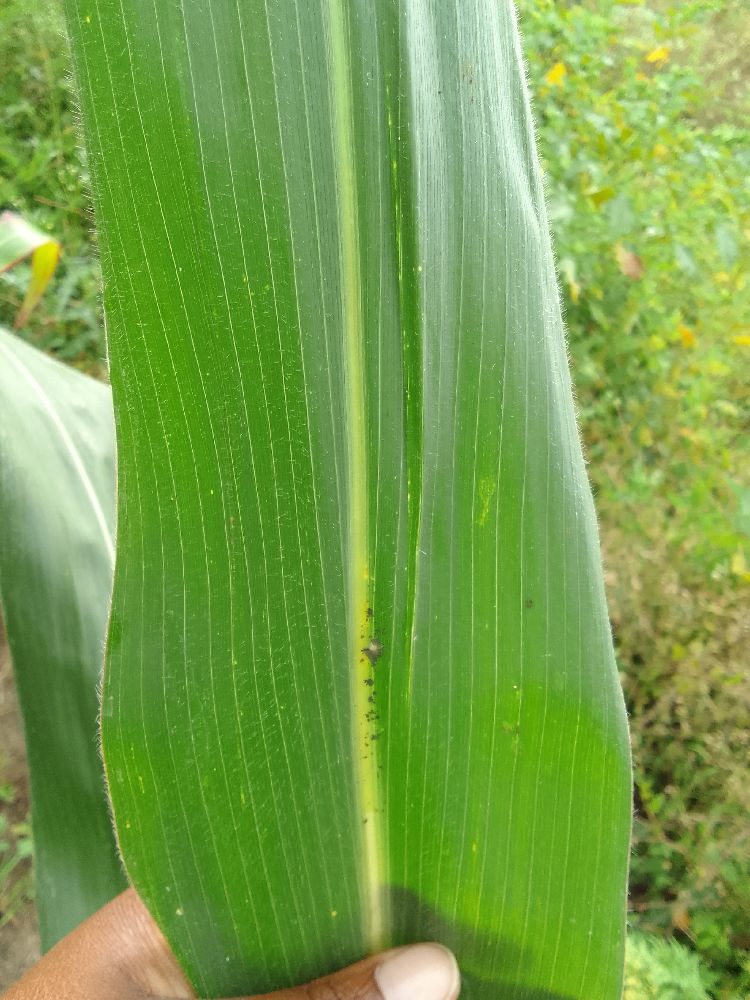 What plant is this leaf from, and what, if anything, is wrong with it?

maize, healthy
